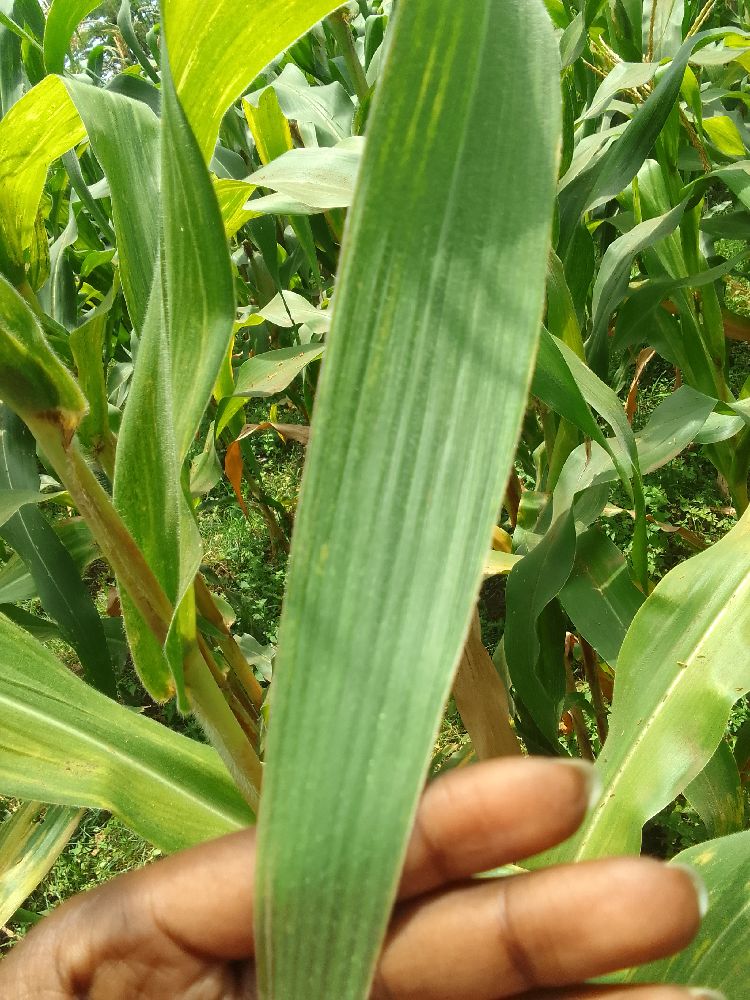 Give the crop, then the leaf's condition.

maize, maize lethal necrosis
